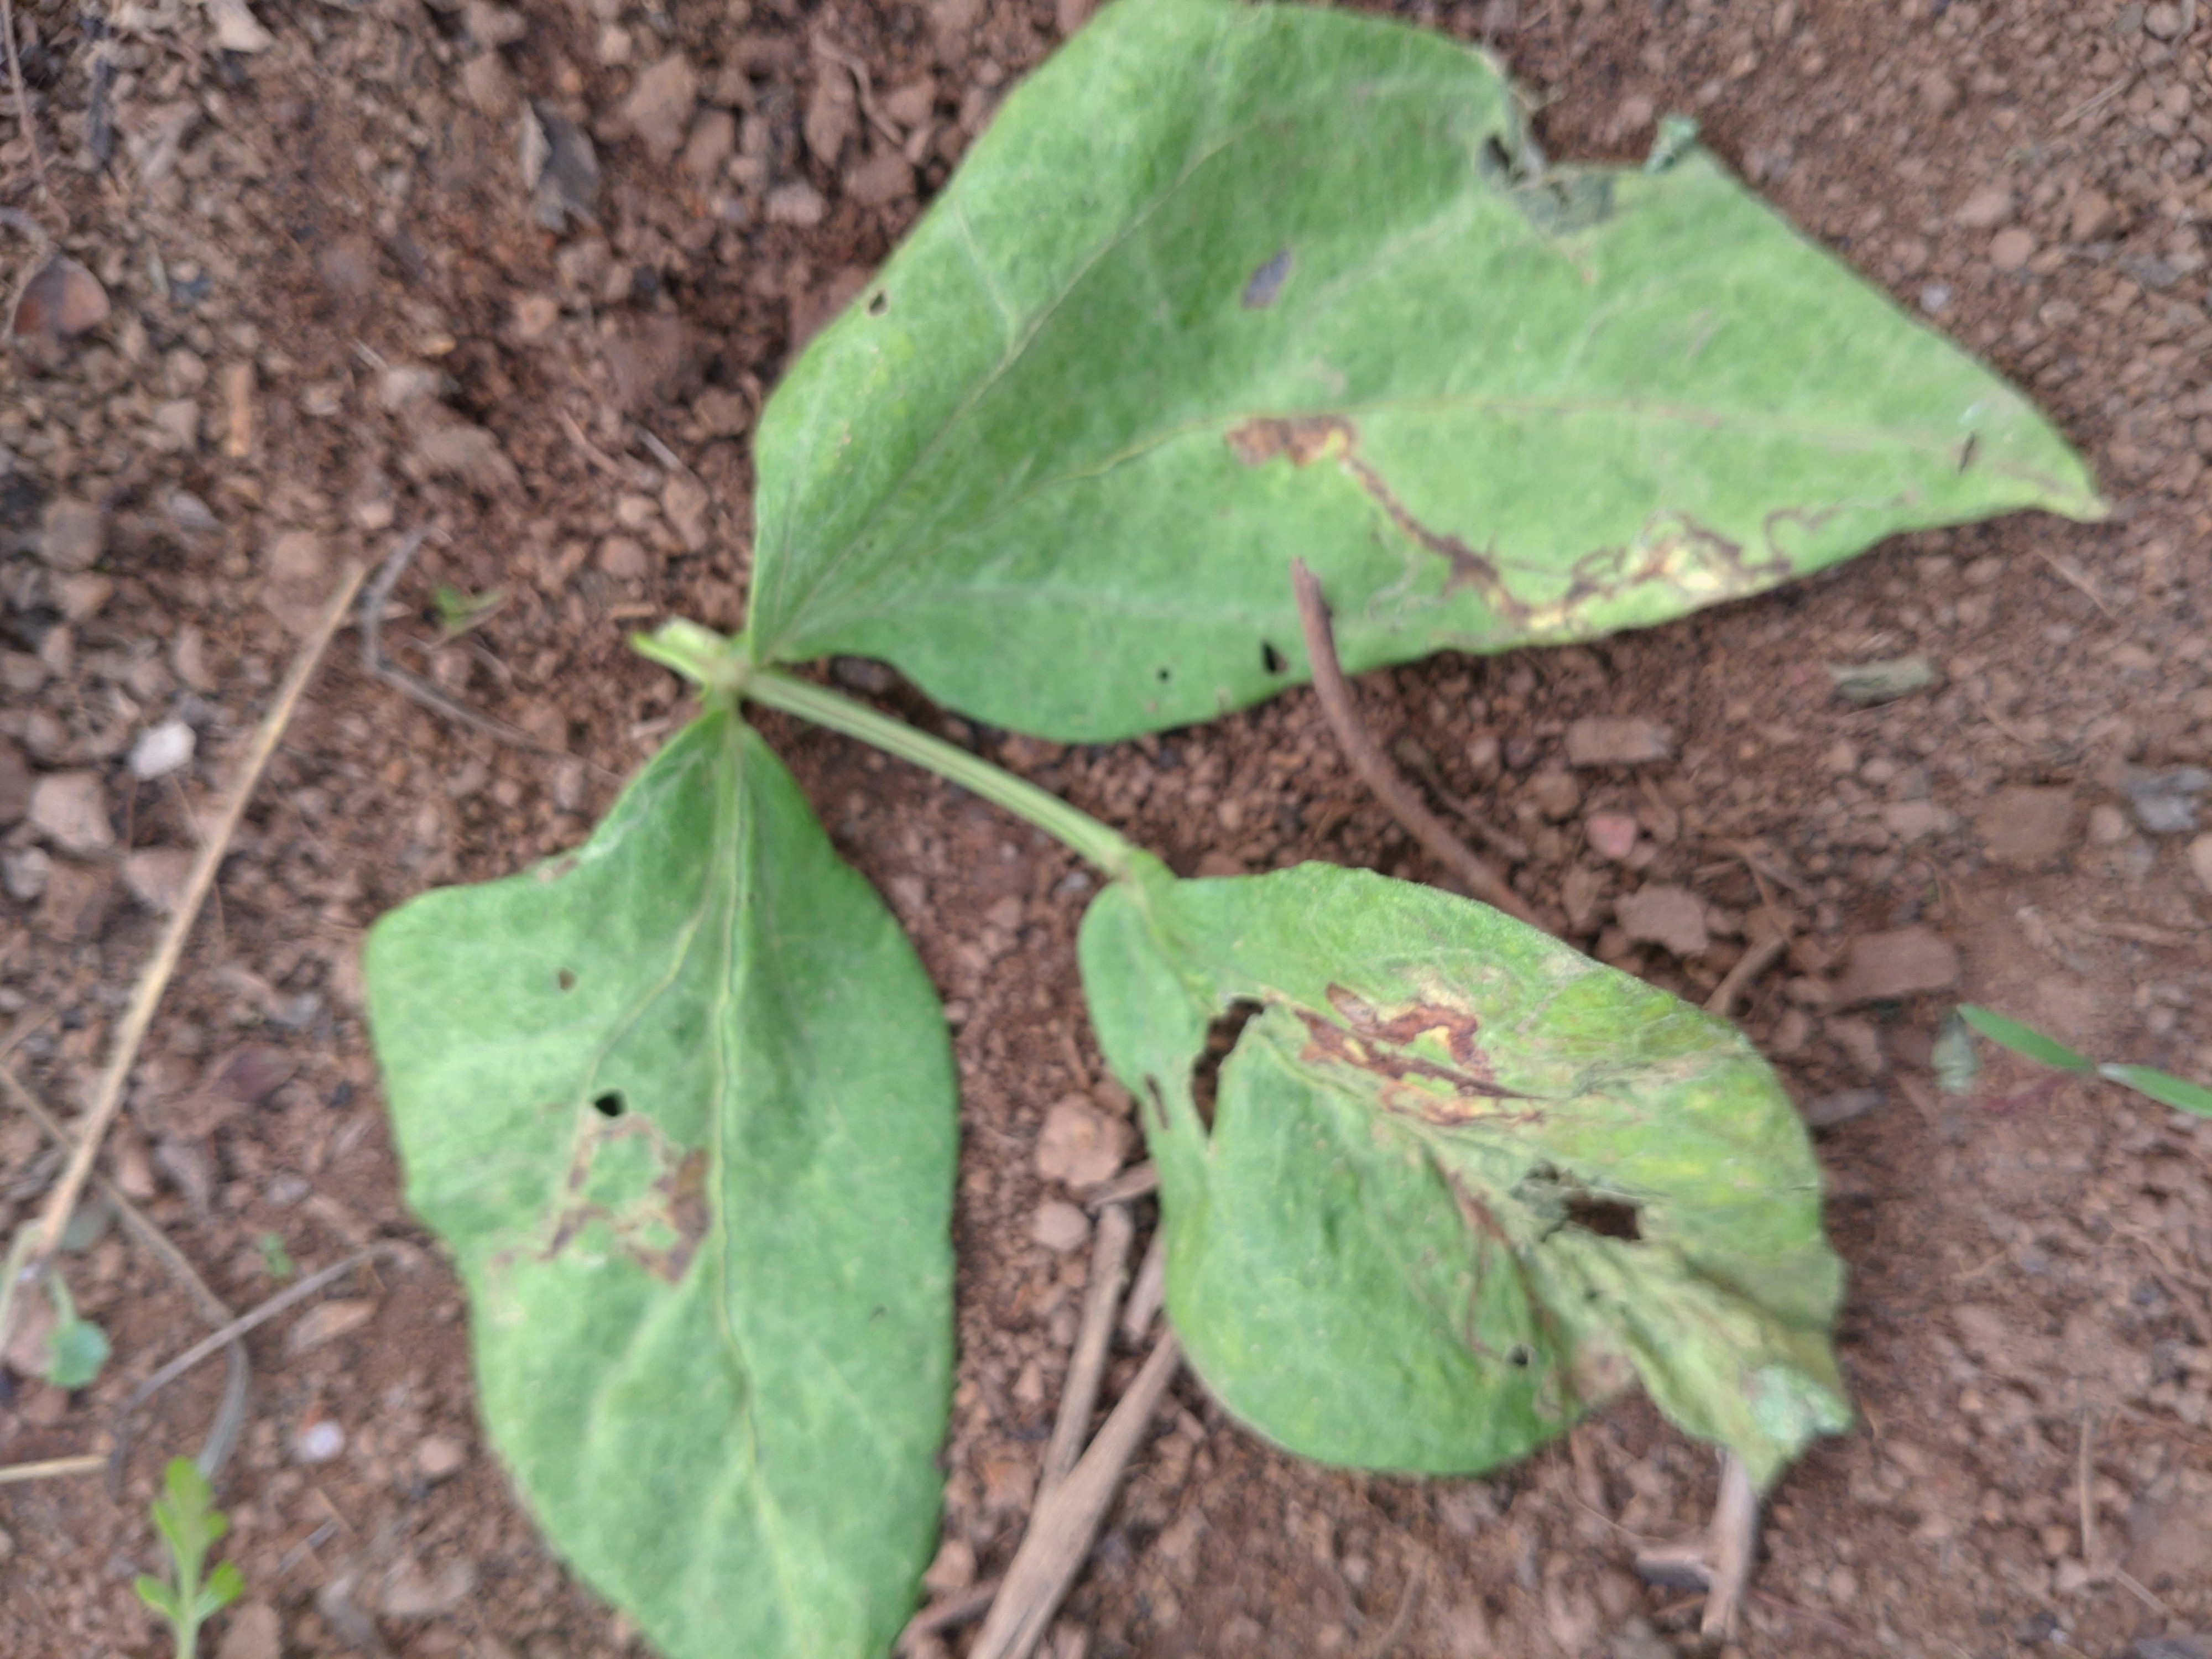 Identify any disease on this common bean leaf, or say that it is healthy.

anthracnose
